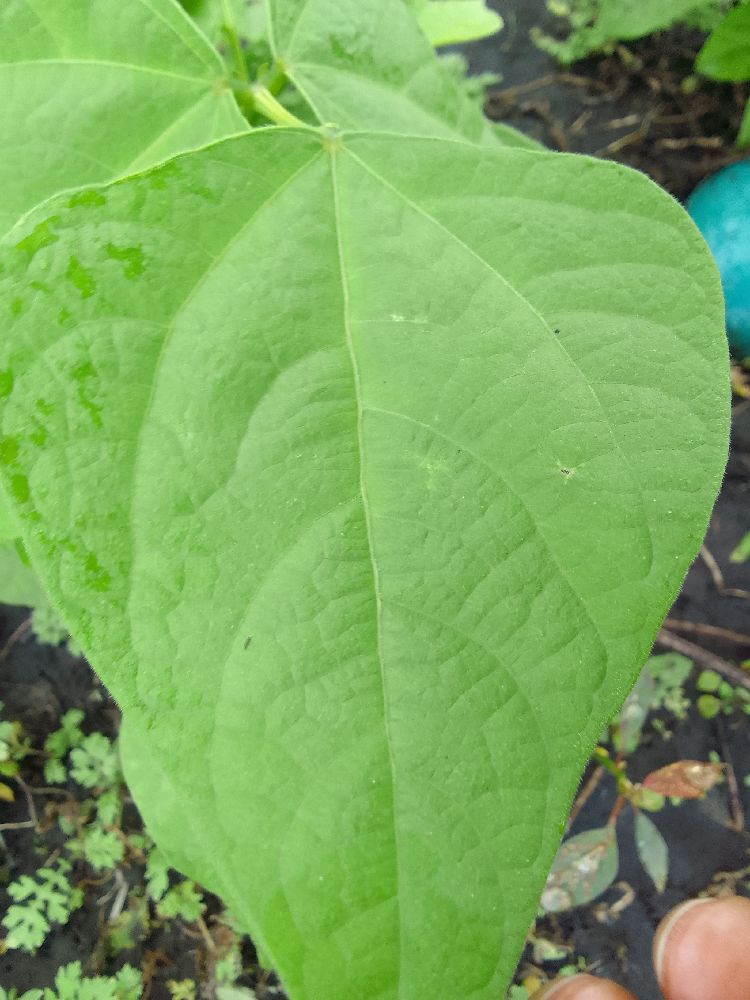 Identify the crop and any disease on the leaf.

common bean, healthy
